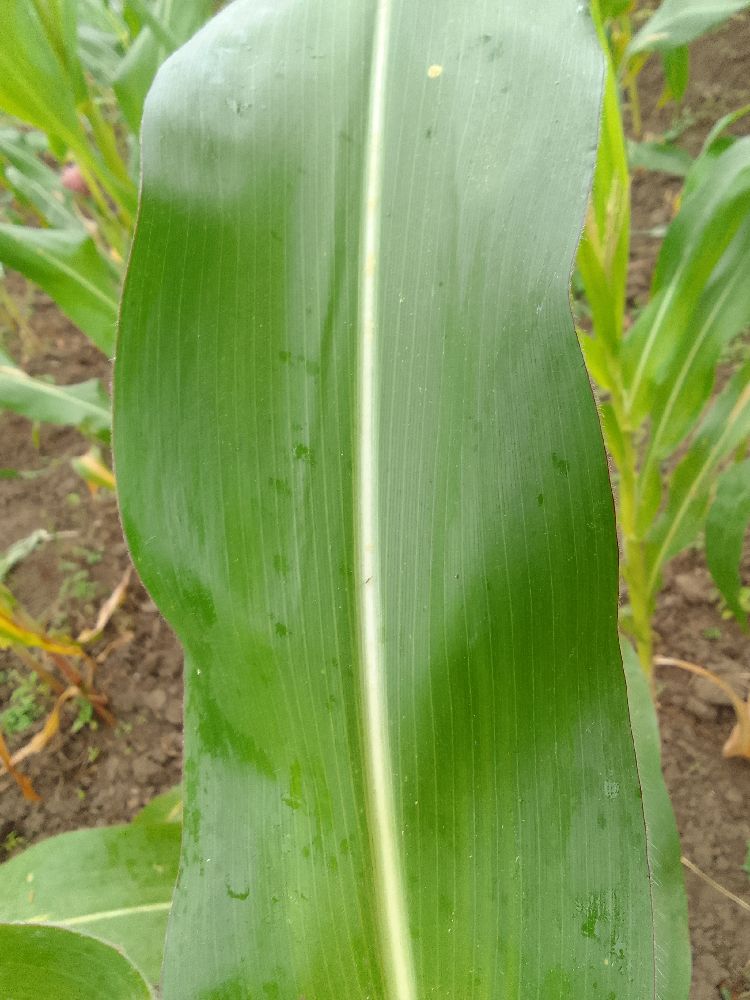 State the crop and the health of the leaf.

maize, healthy
